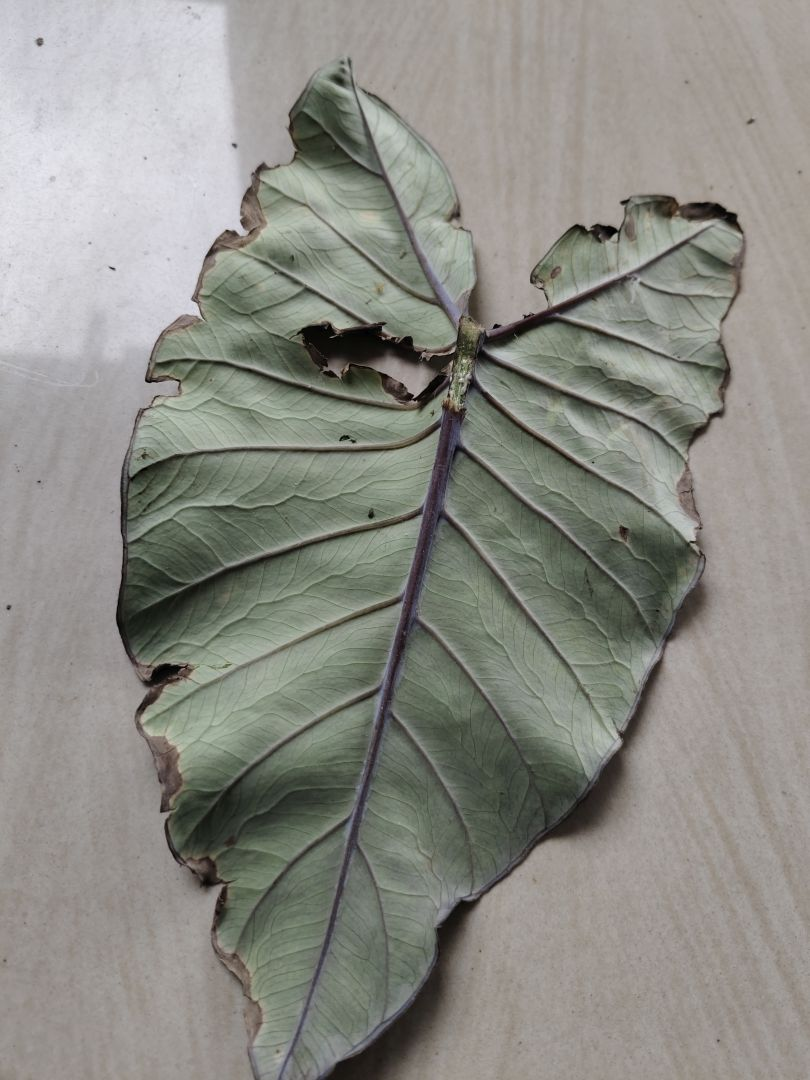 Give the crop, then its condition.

taro, leaf blight
